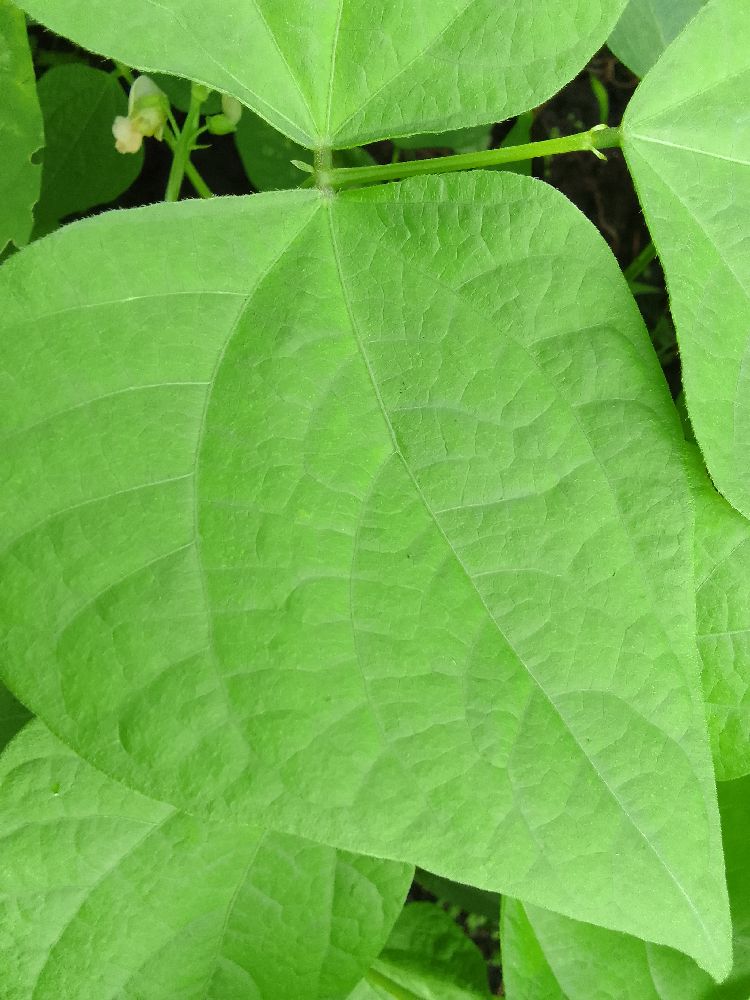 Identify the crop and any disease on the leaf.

common bean, healthy
